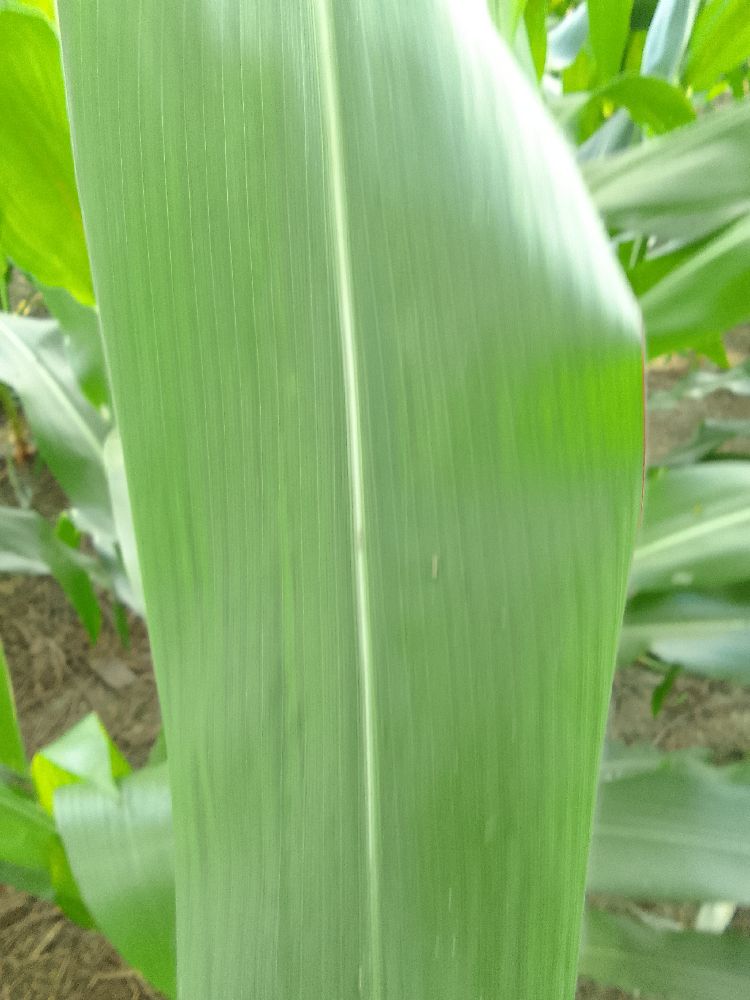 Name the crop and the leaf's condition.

maize, healthy
